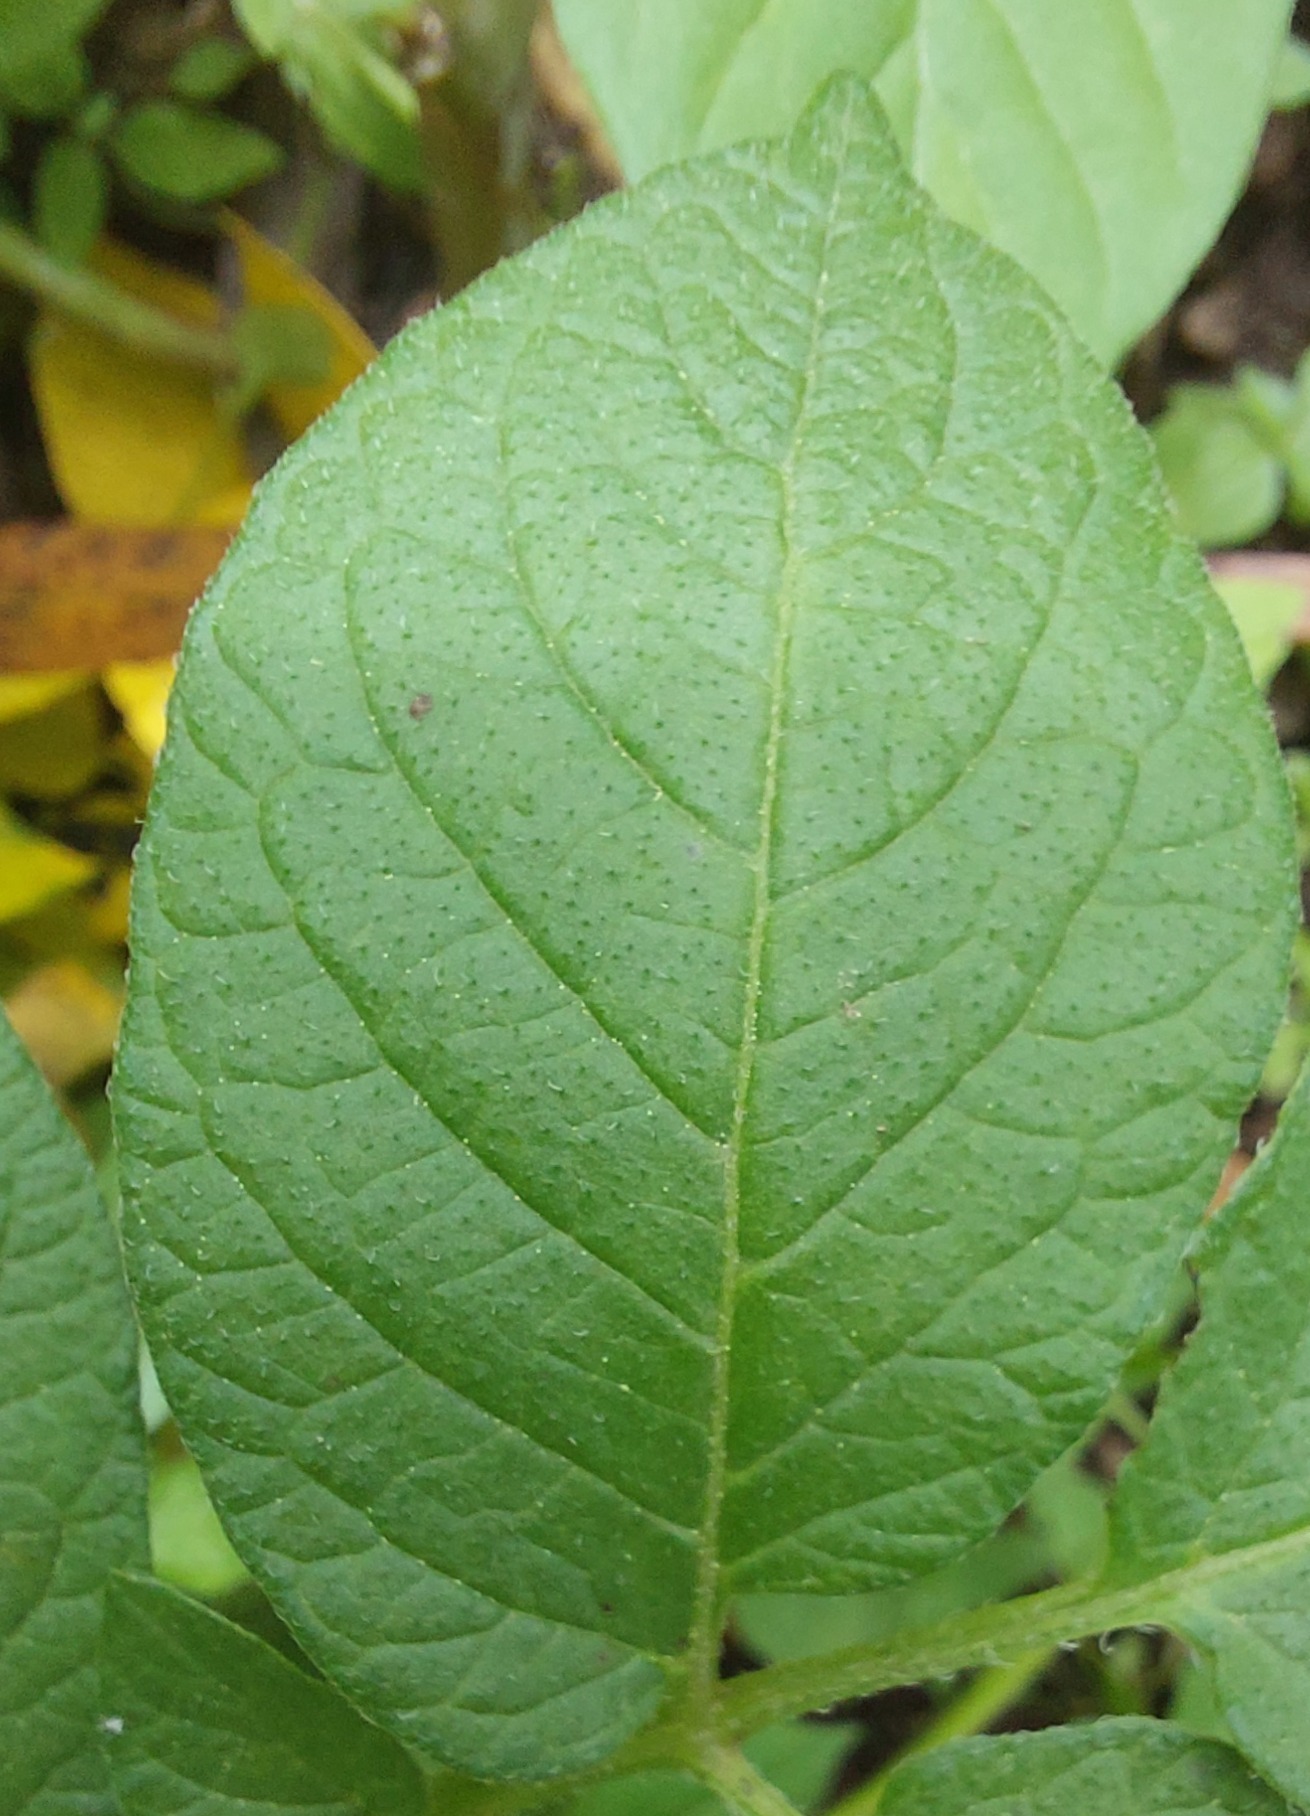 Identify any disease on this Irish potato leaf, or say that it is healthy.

healthy
